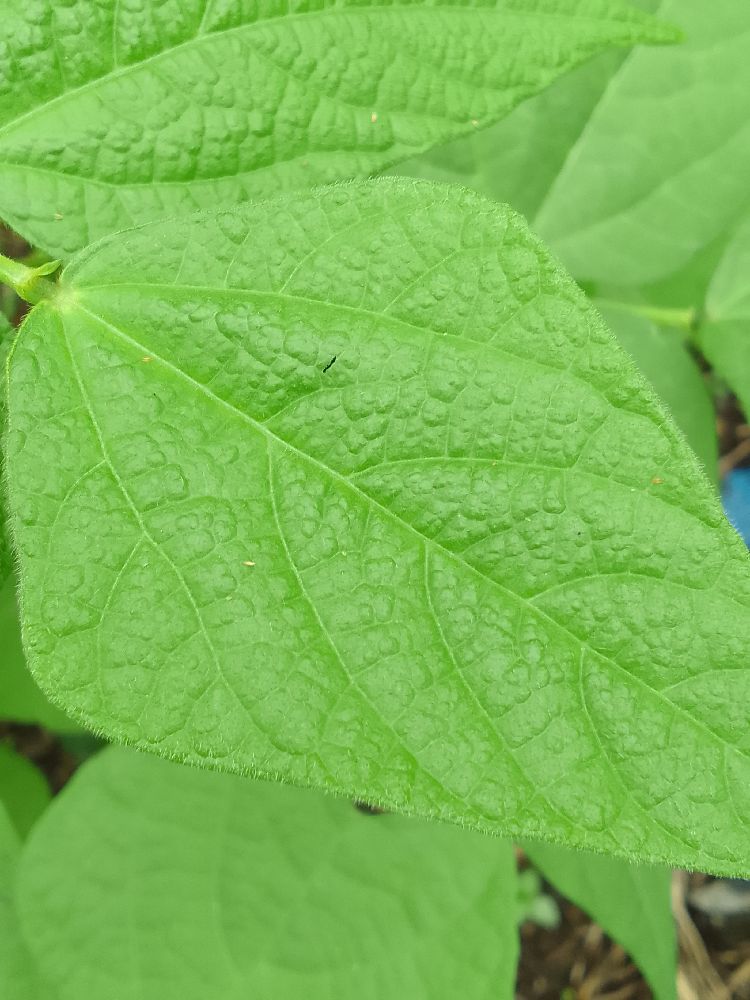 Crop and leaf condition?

common bean, healthy
